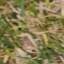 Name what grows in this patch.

grass
